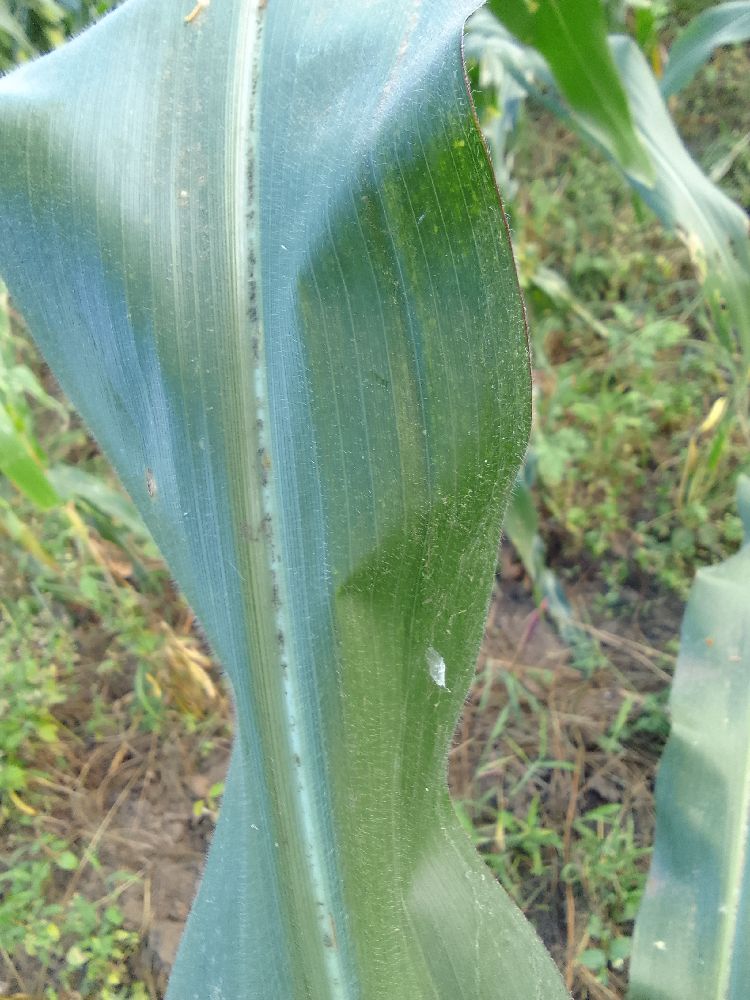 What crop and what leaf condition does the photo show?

maize, healthy
